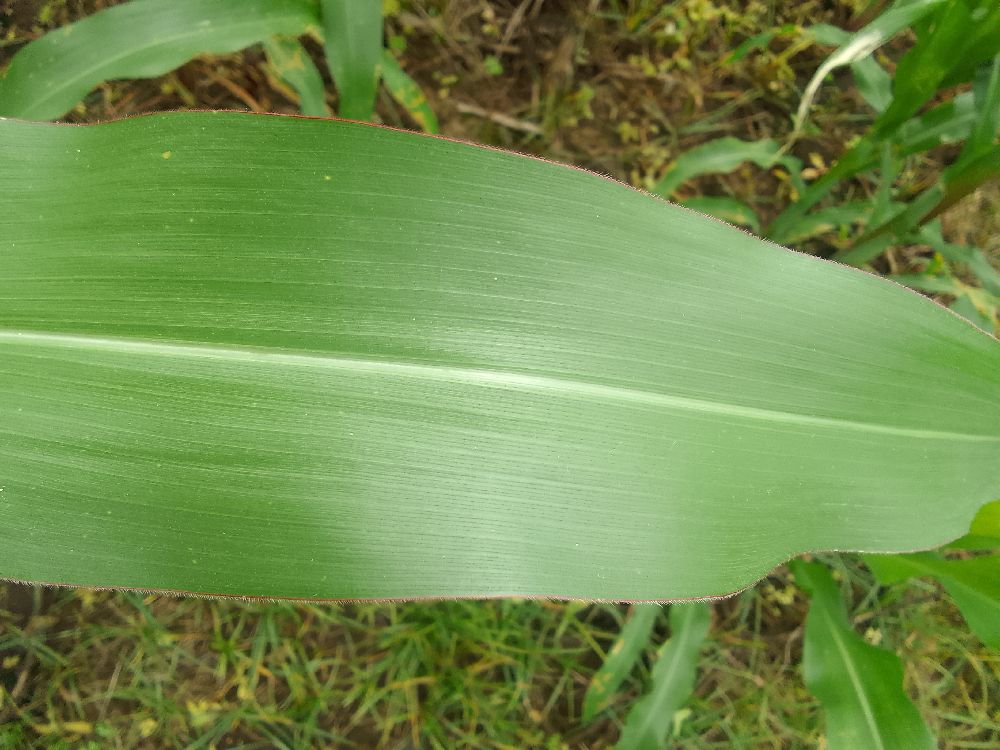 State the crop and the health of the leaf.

maize, healthy
